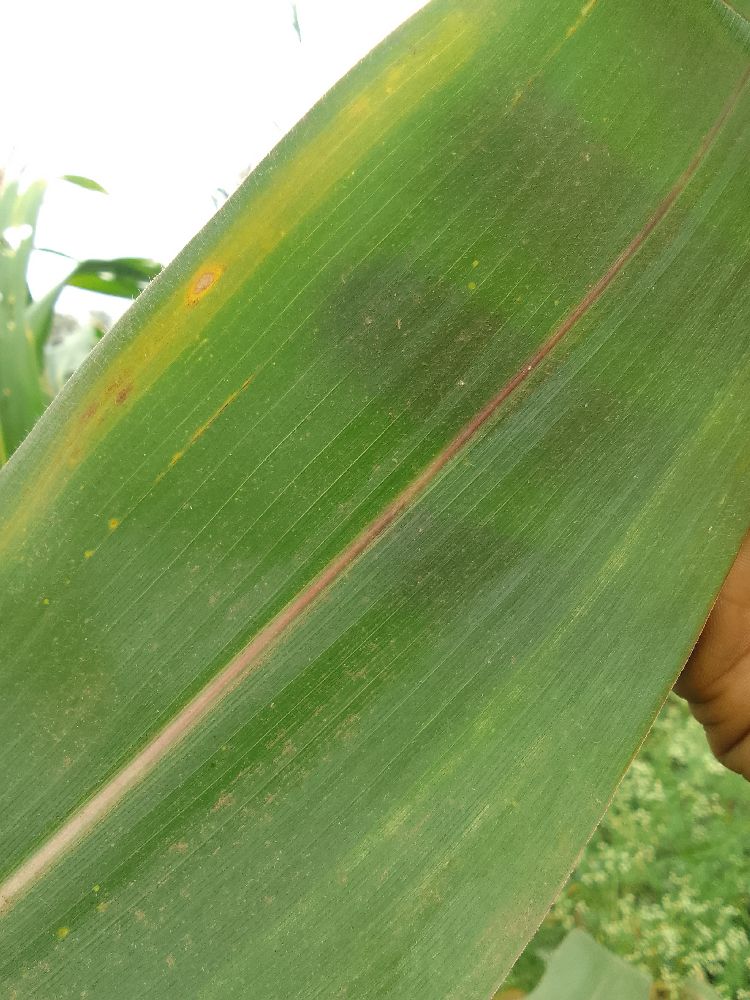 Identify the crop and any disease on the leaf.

maize, healthy
